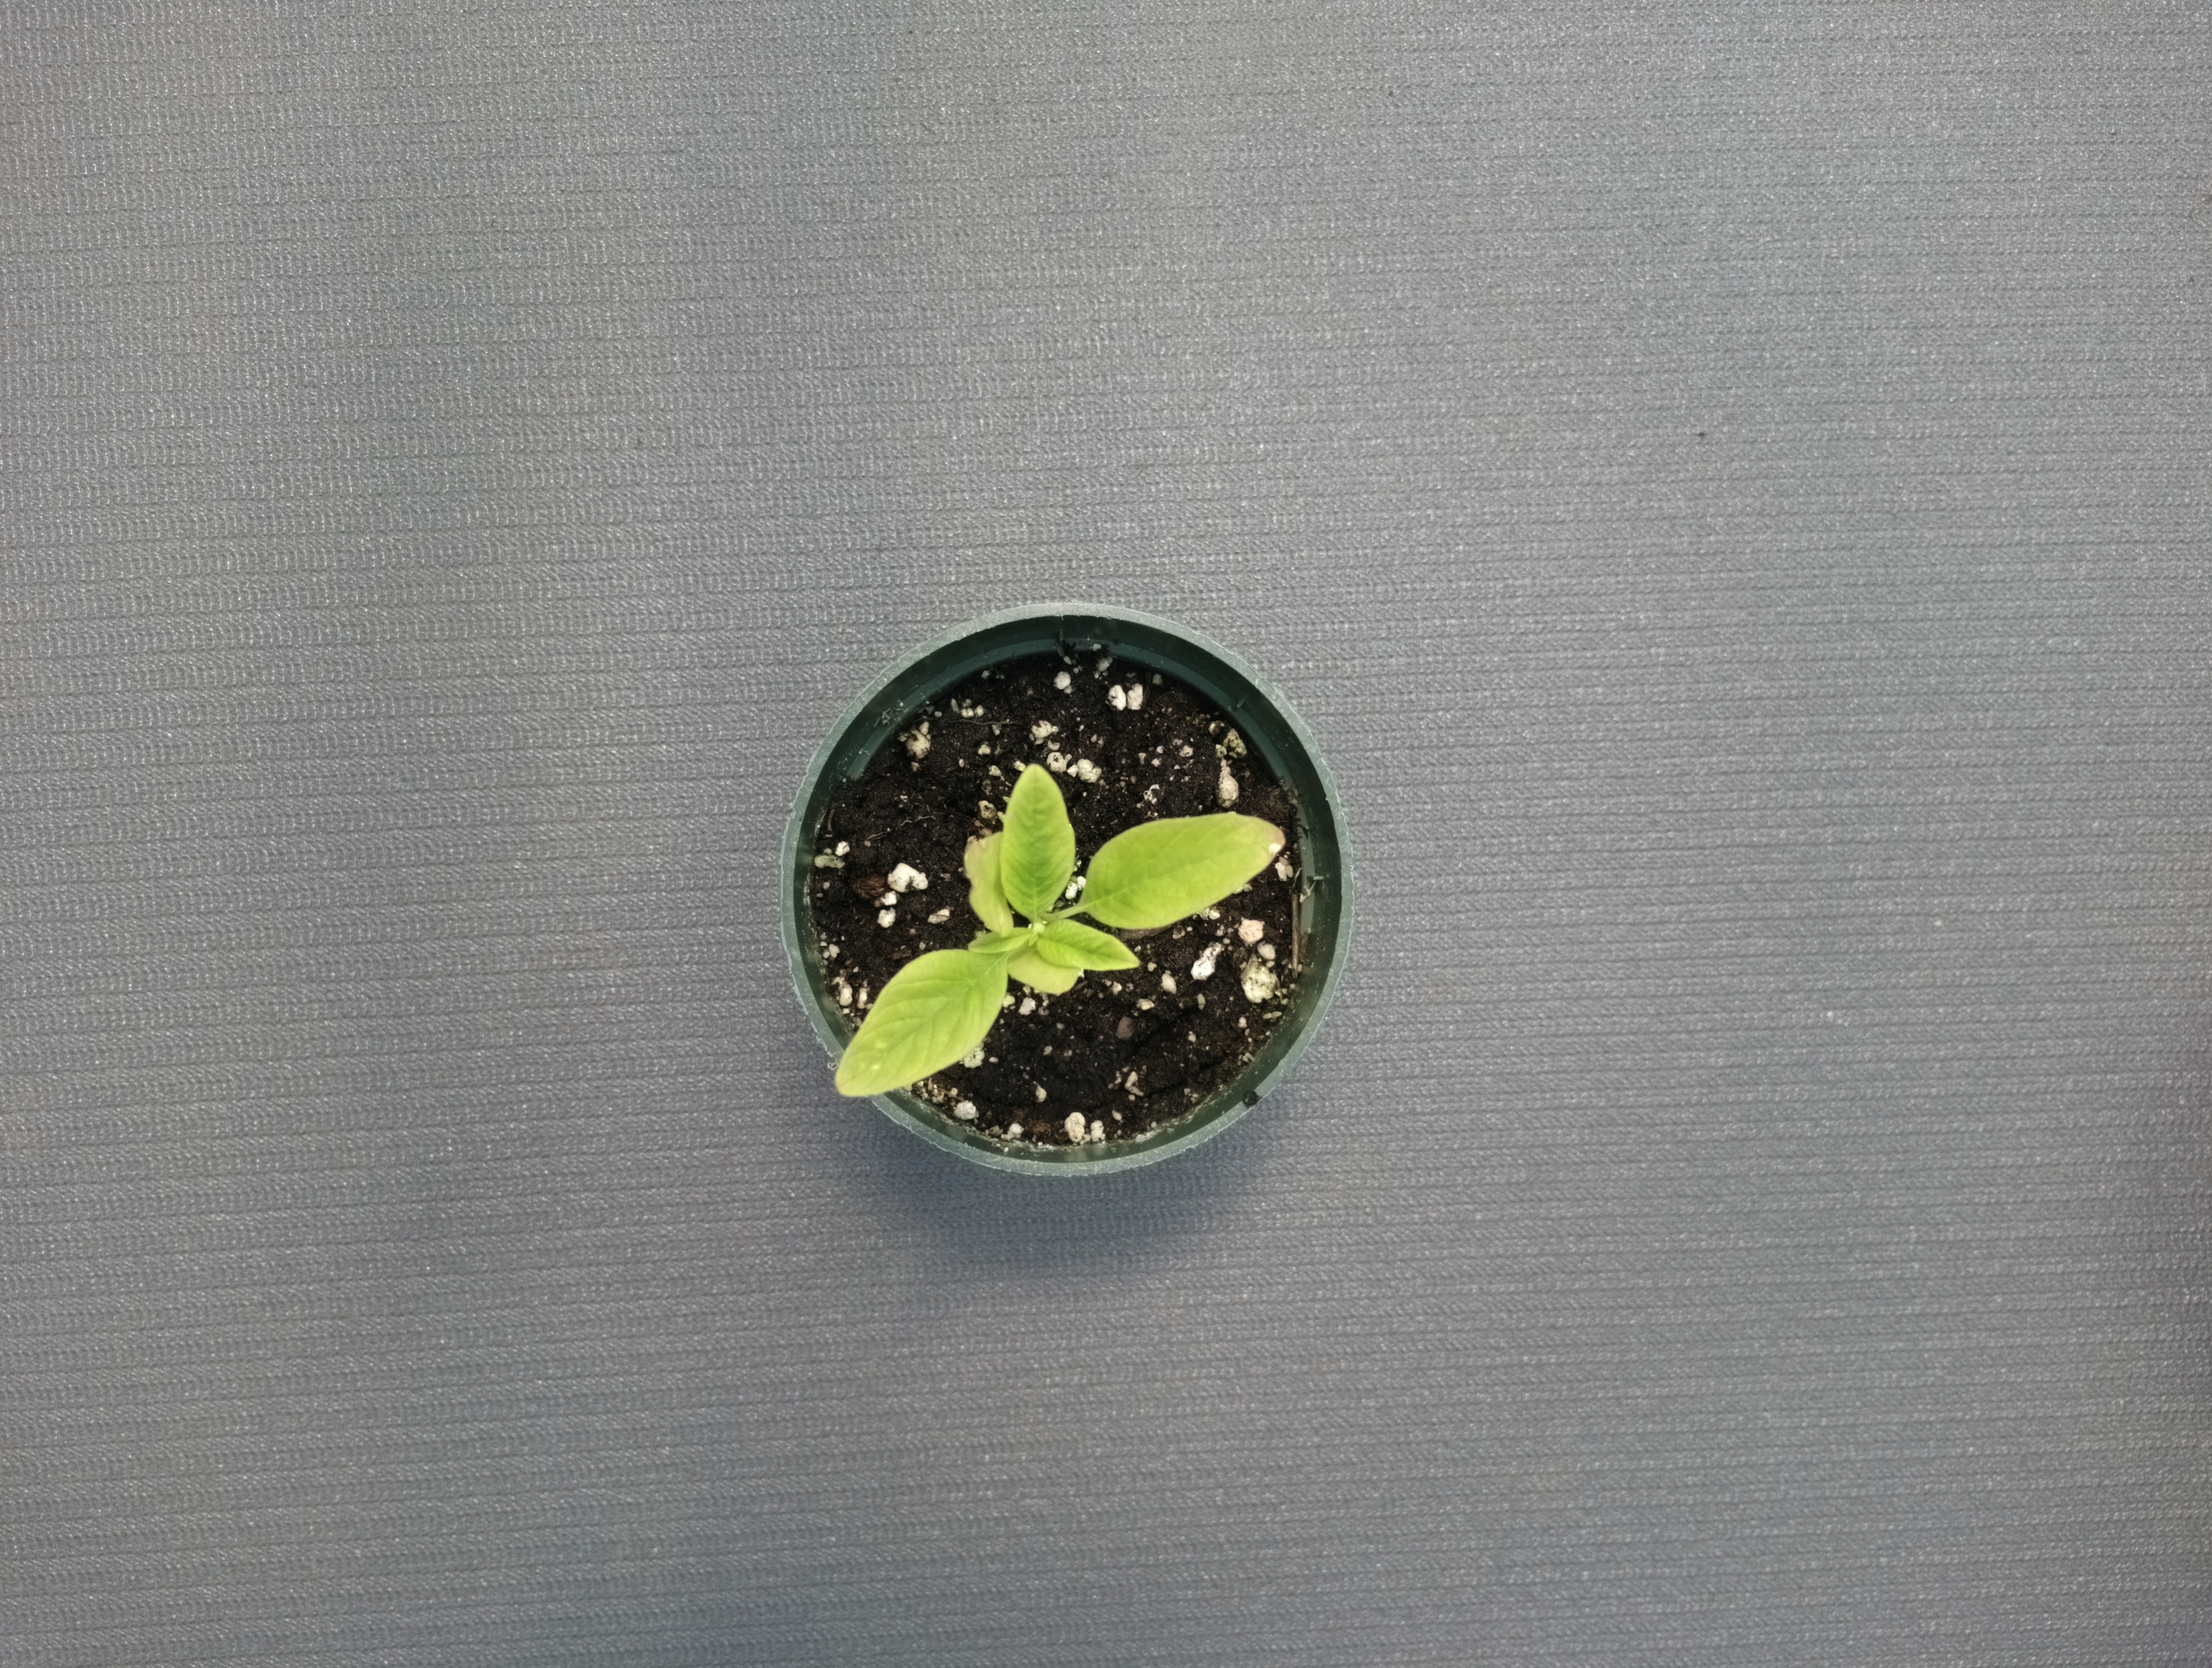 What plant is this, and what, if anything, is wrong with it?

waterhemp, healthy untreated
